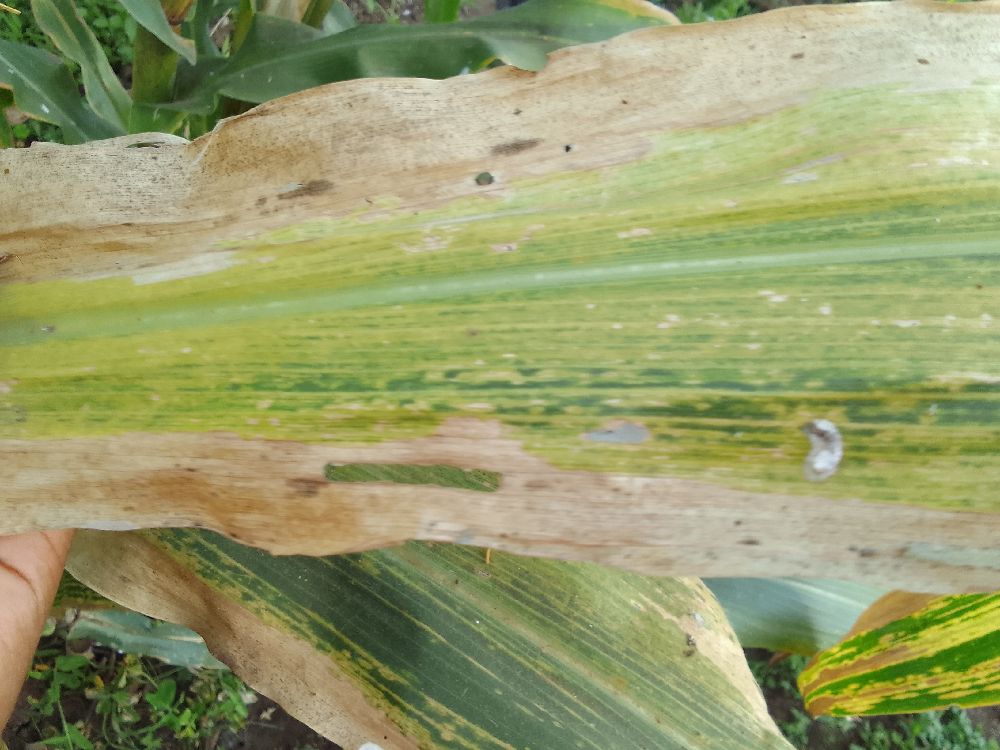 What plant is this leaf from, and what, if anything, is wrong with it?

maize, maize lethal necrosis
